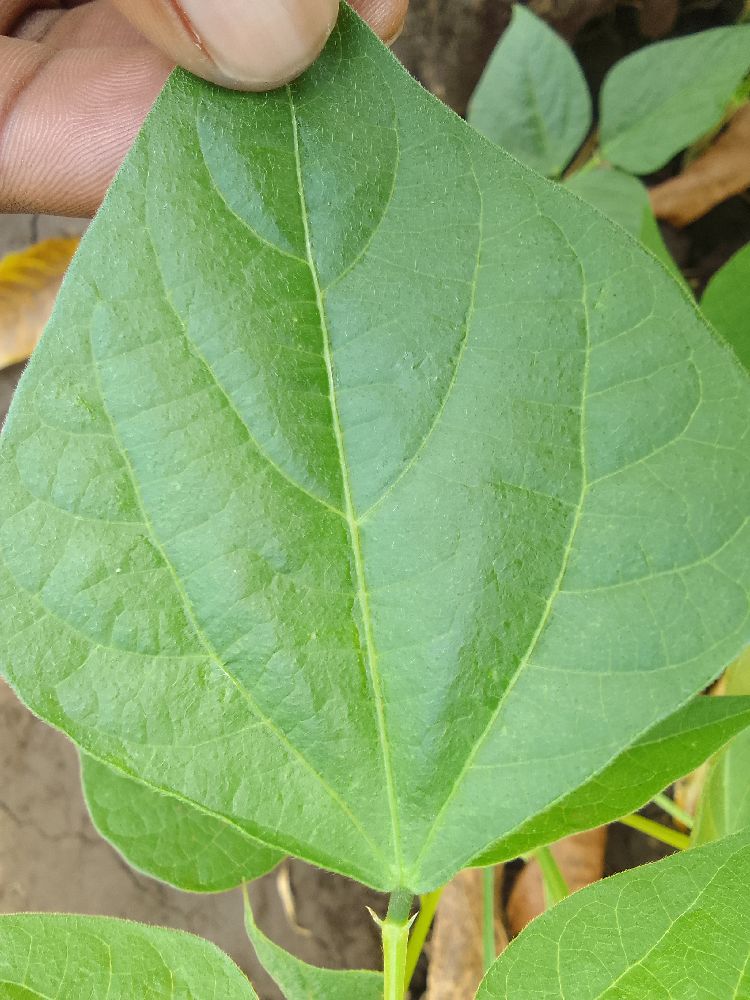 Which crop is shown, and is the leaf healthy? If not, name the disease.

common bean, healthy
